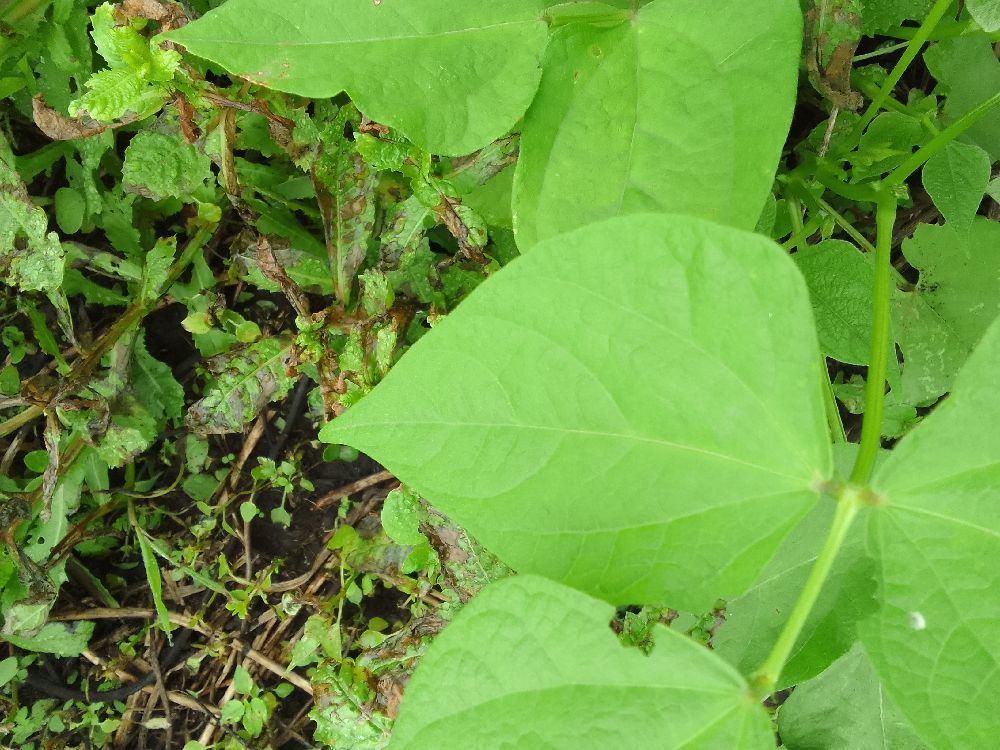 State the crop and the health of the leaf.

common bean, healthy
